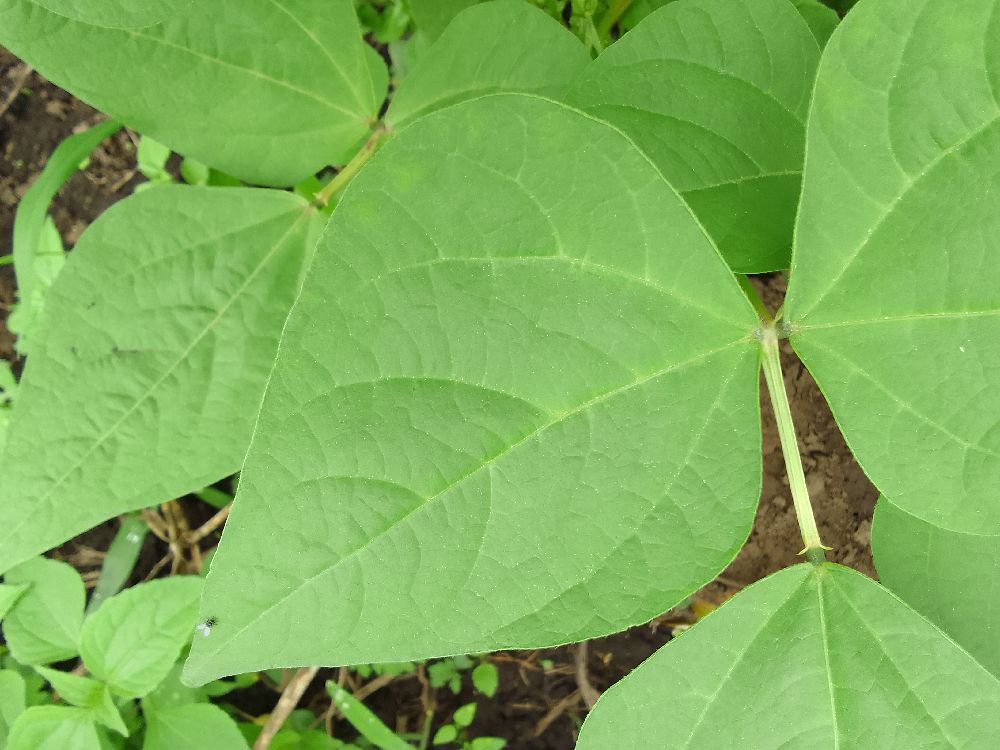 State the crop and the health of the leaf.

common bean, healthy
